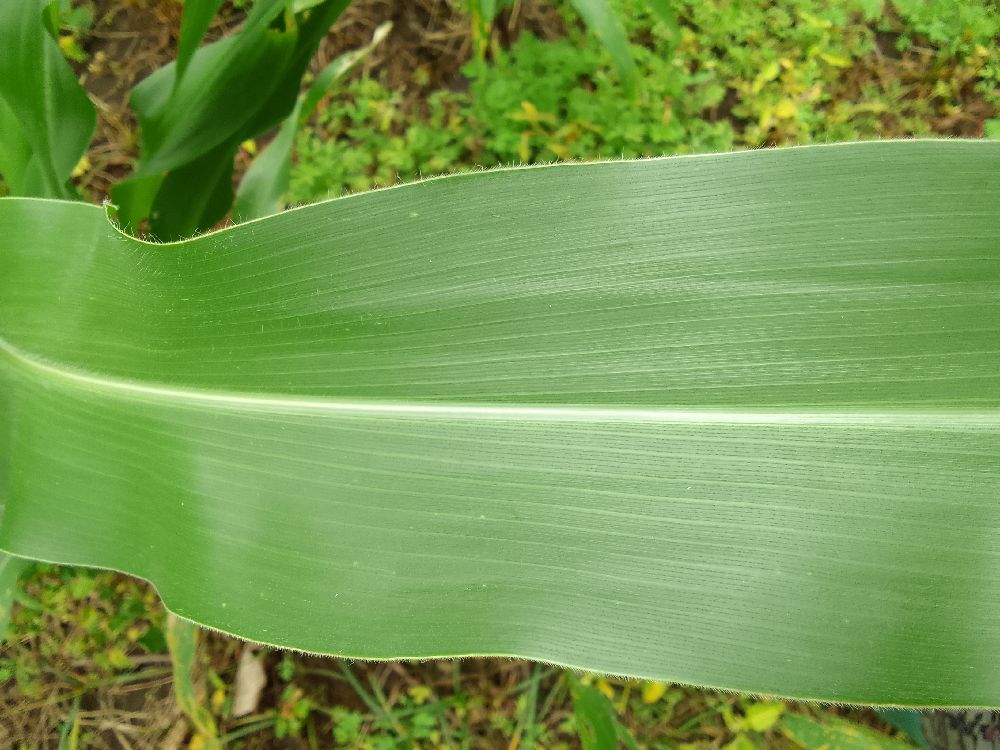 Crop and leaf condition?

maize, healthy
